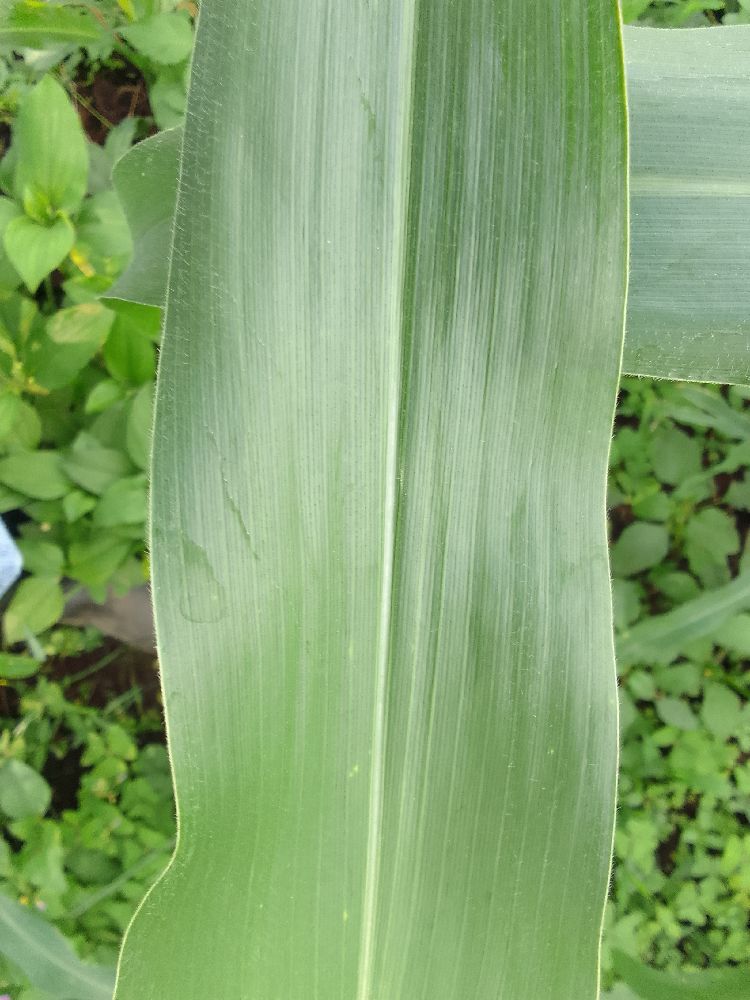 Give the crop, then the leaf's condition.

maize, healthy
